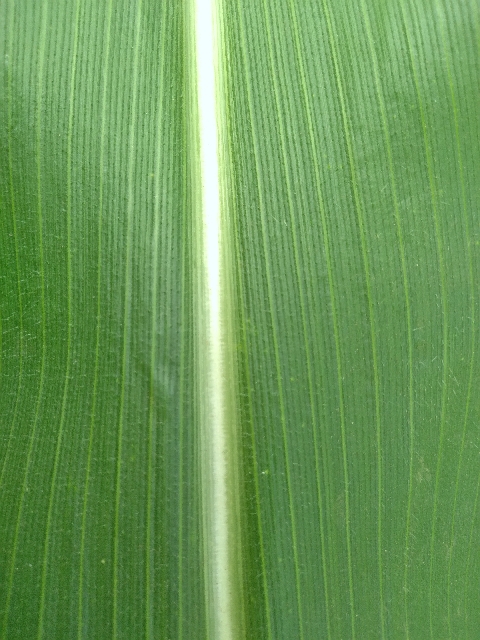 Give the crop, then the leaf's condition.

maize, healthy
